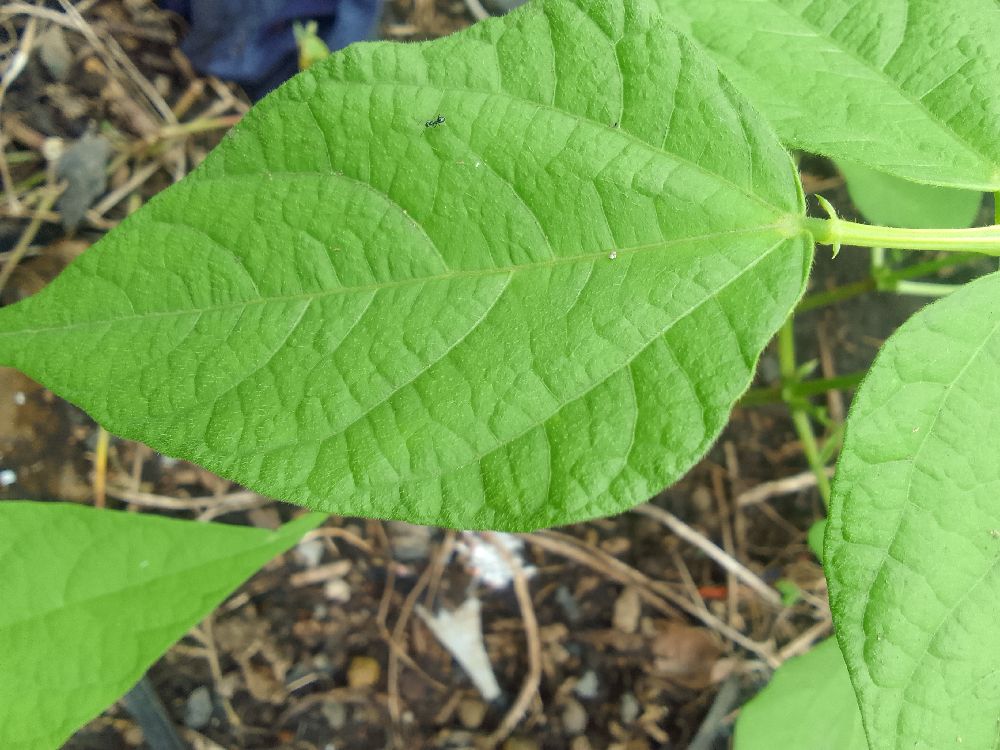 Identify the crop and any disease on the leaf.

common bean, healthy
